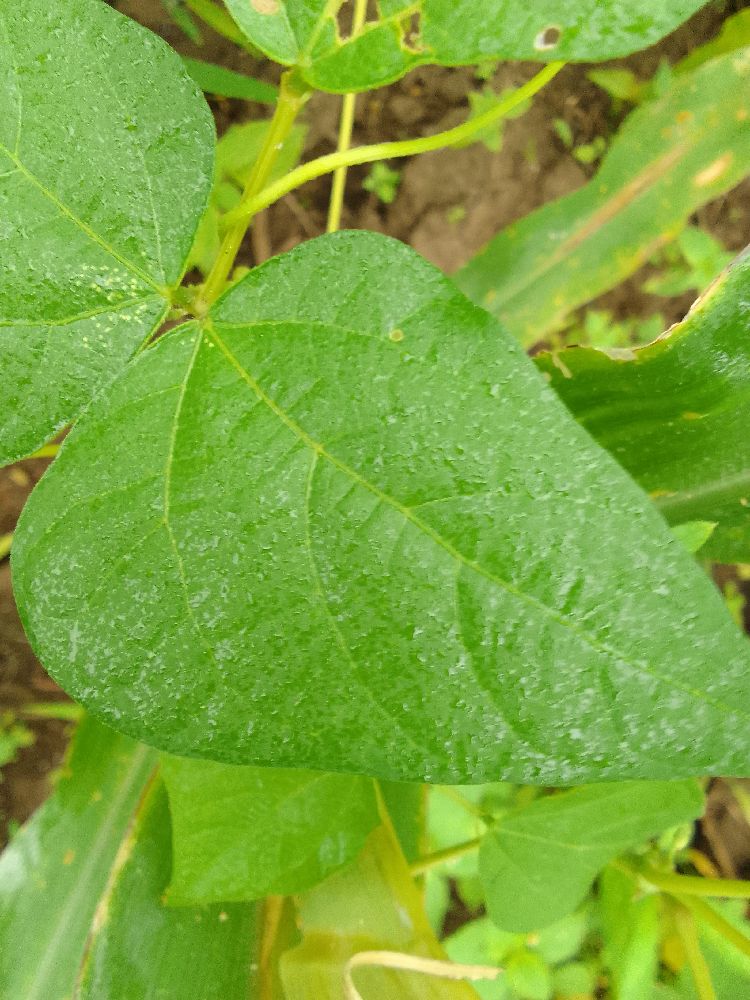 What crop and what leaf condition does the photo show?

common bean, healthy
